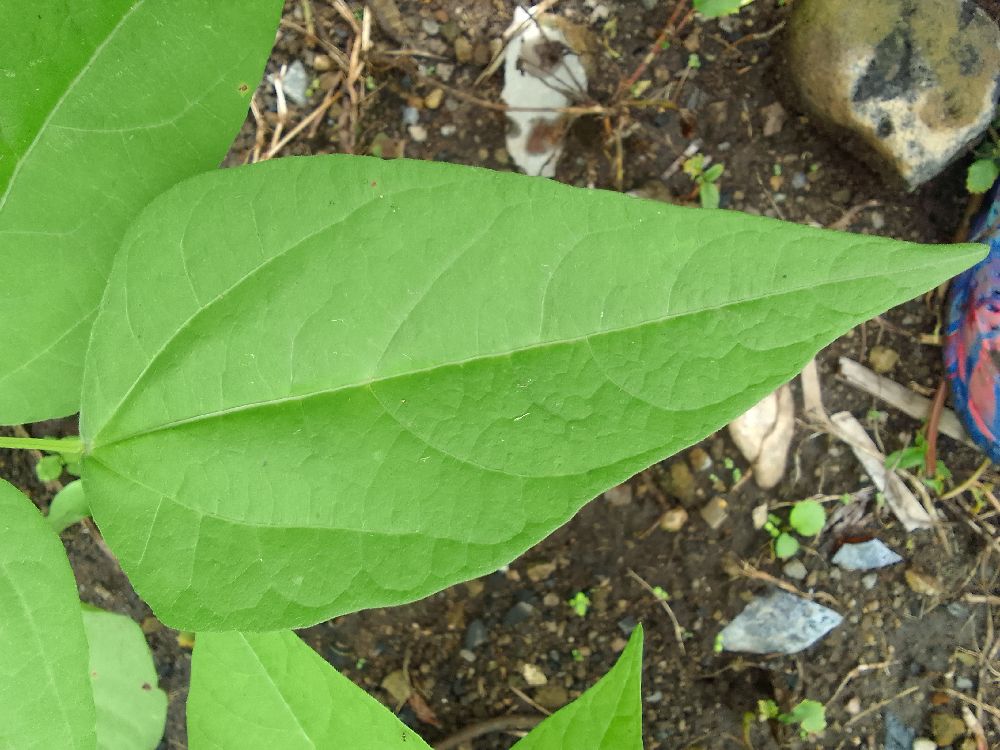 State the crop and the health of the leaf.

common bean, healthy
